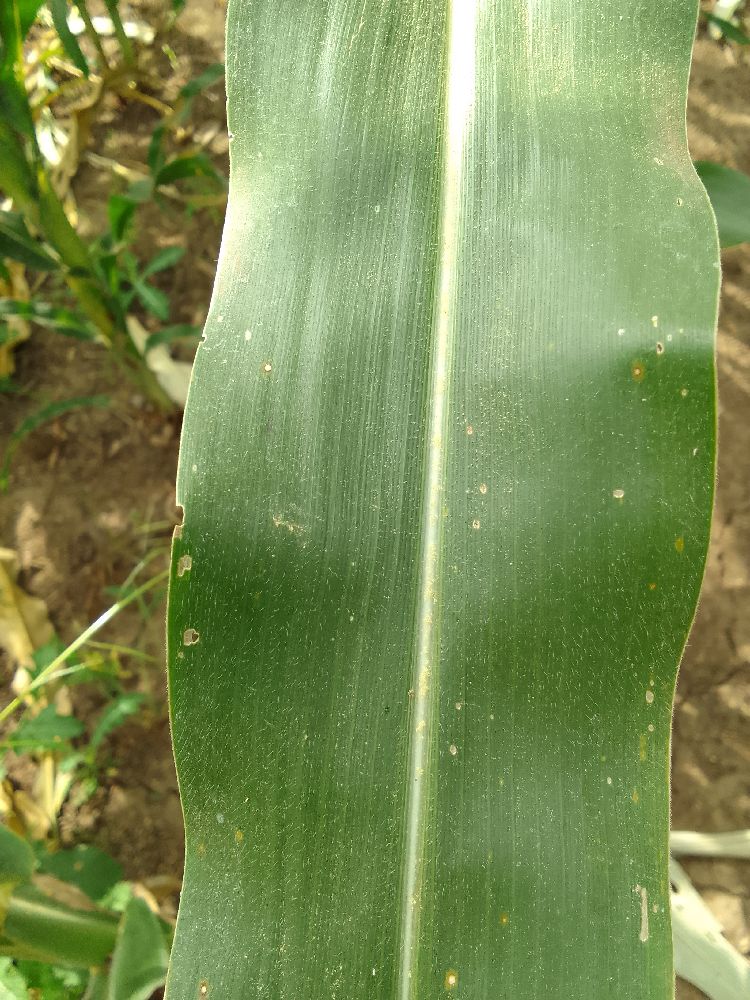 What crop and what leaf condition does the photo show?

maize, healthy
